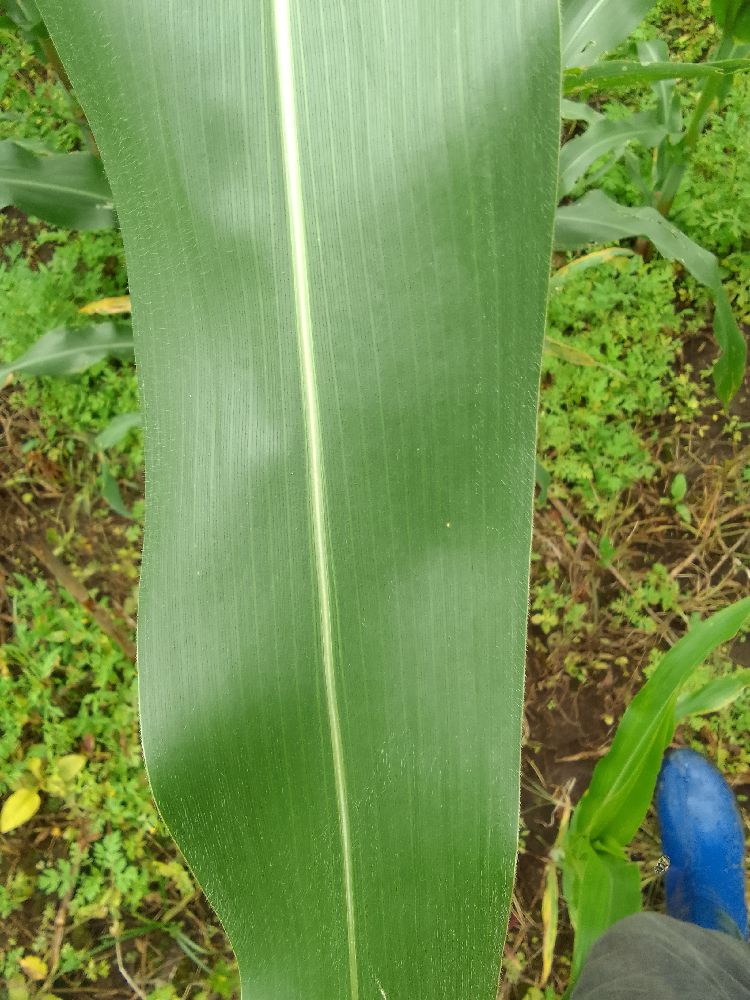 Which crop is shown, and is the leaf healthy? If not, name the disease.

maize, healthy
